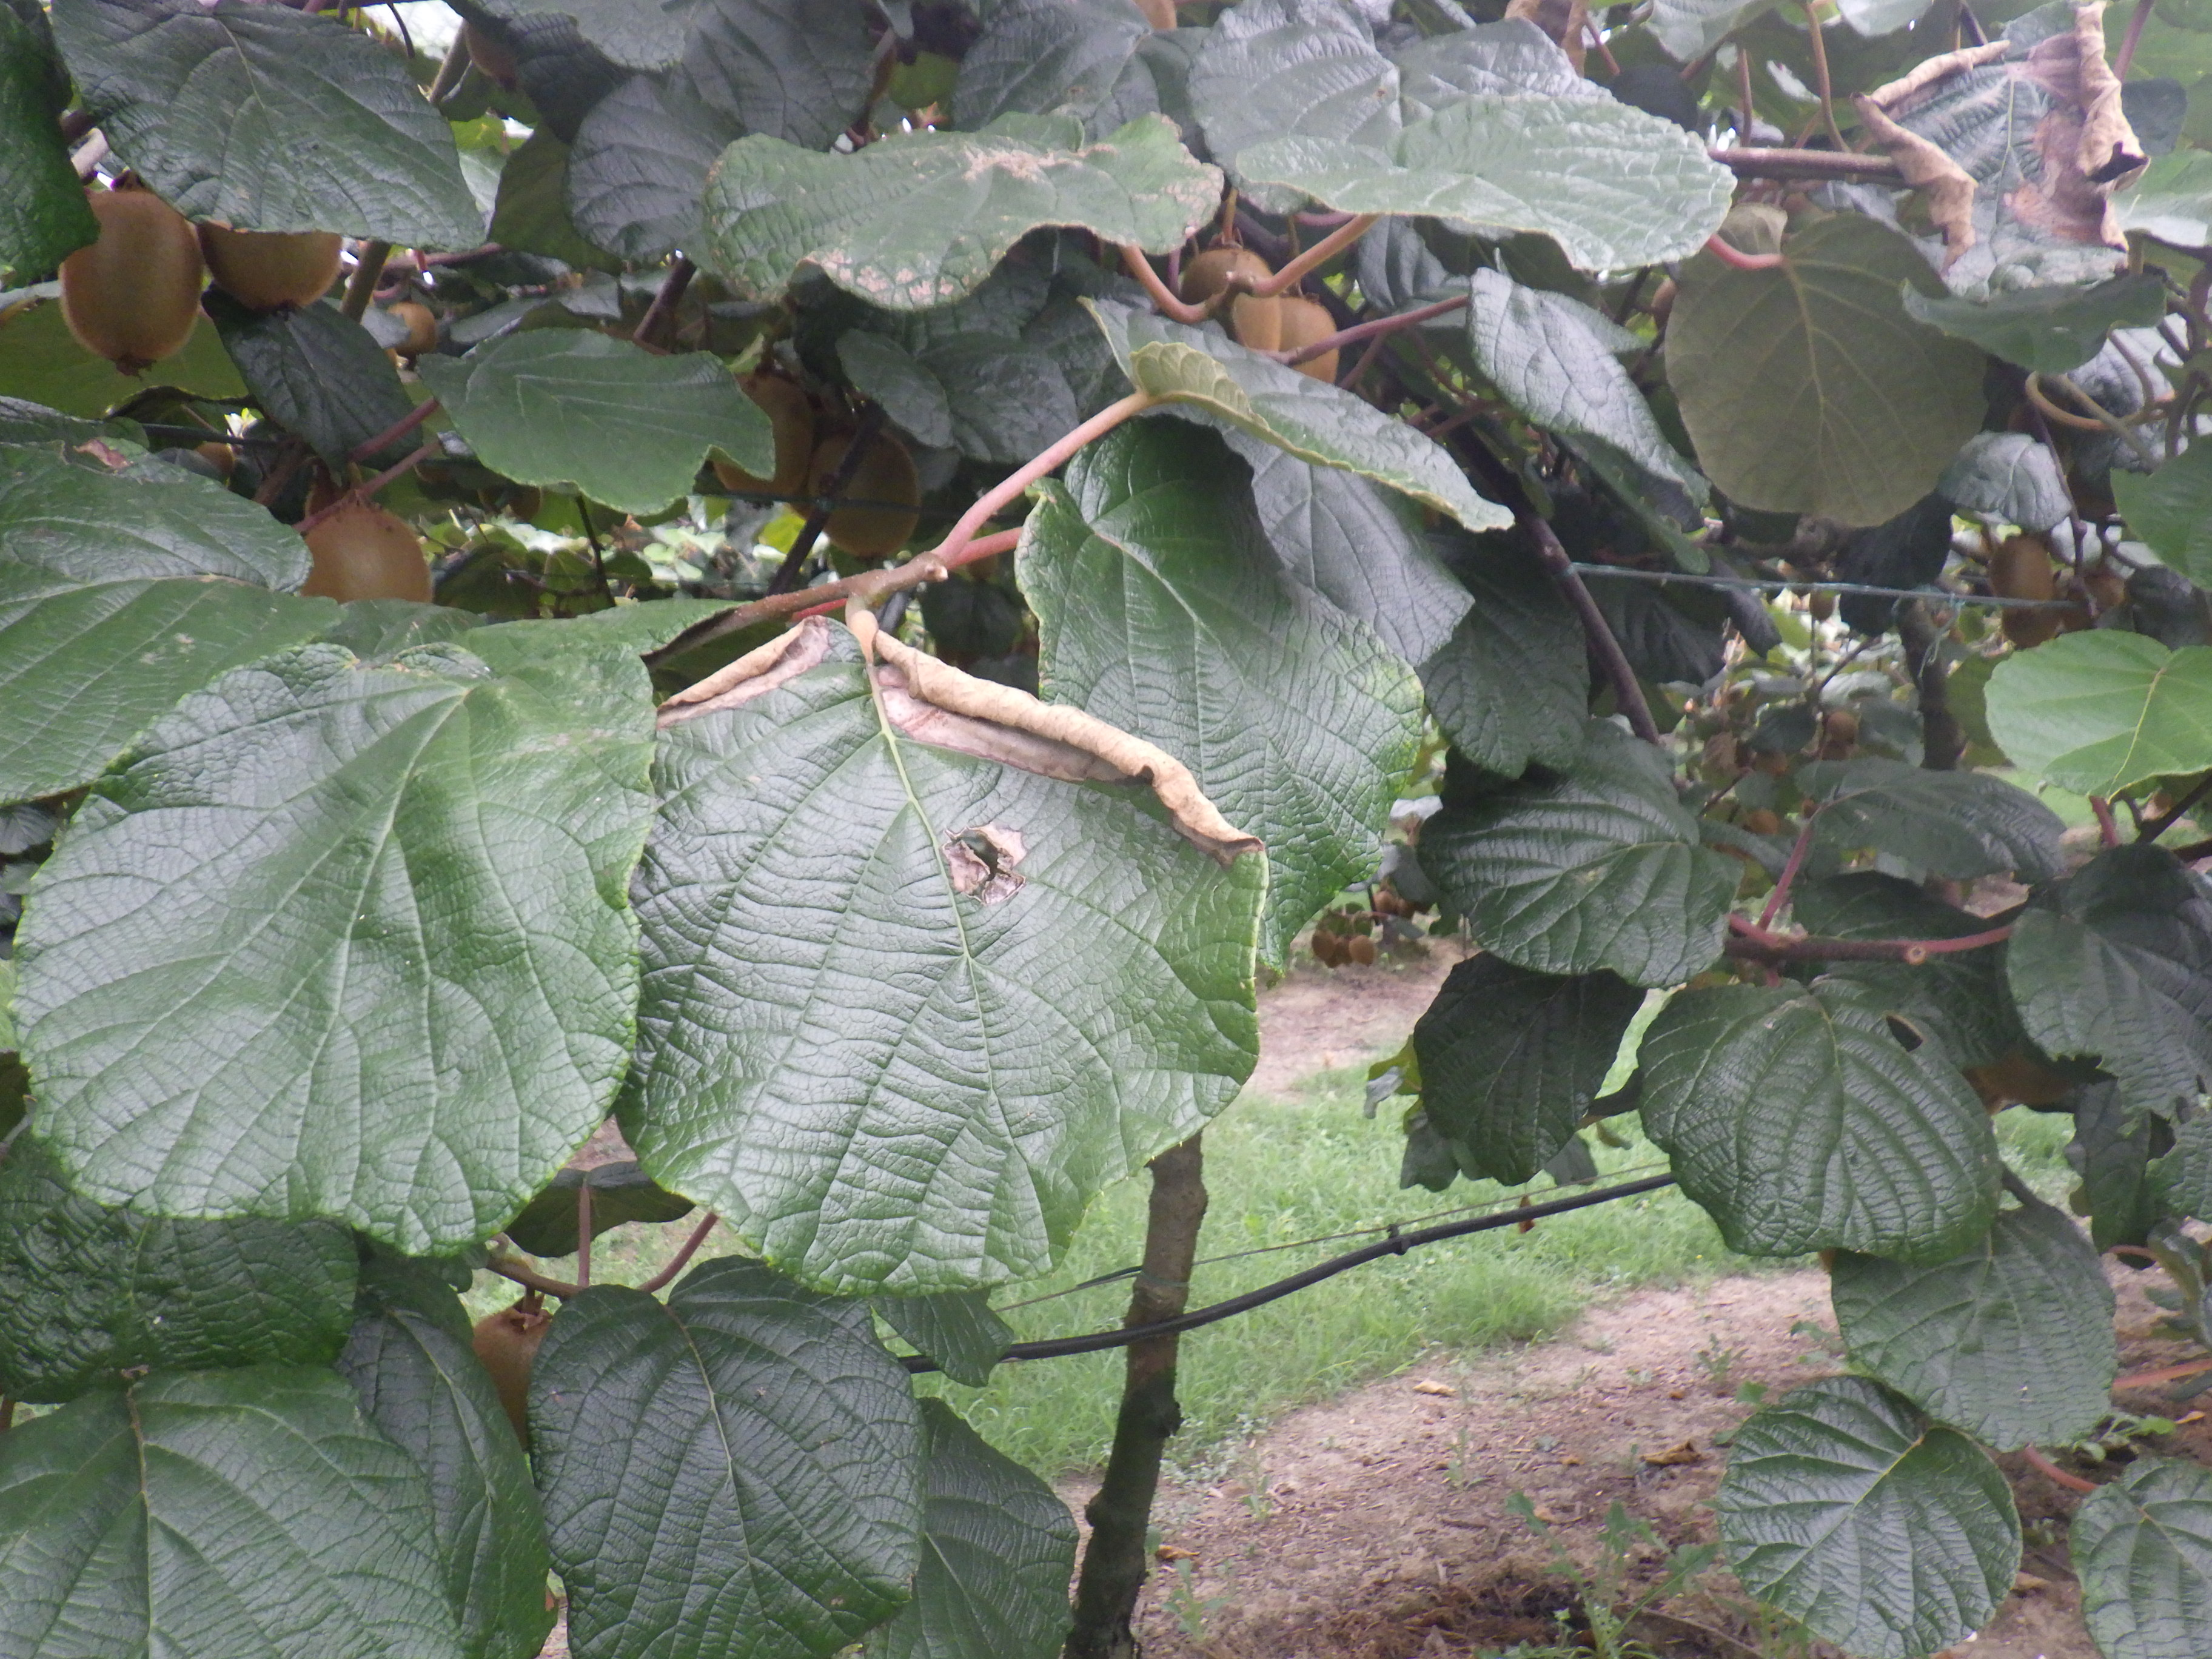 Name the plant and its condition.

kiwi, chemical damage, heat damage
